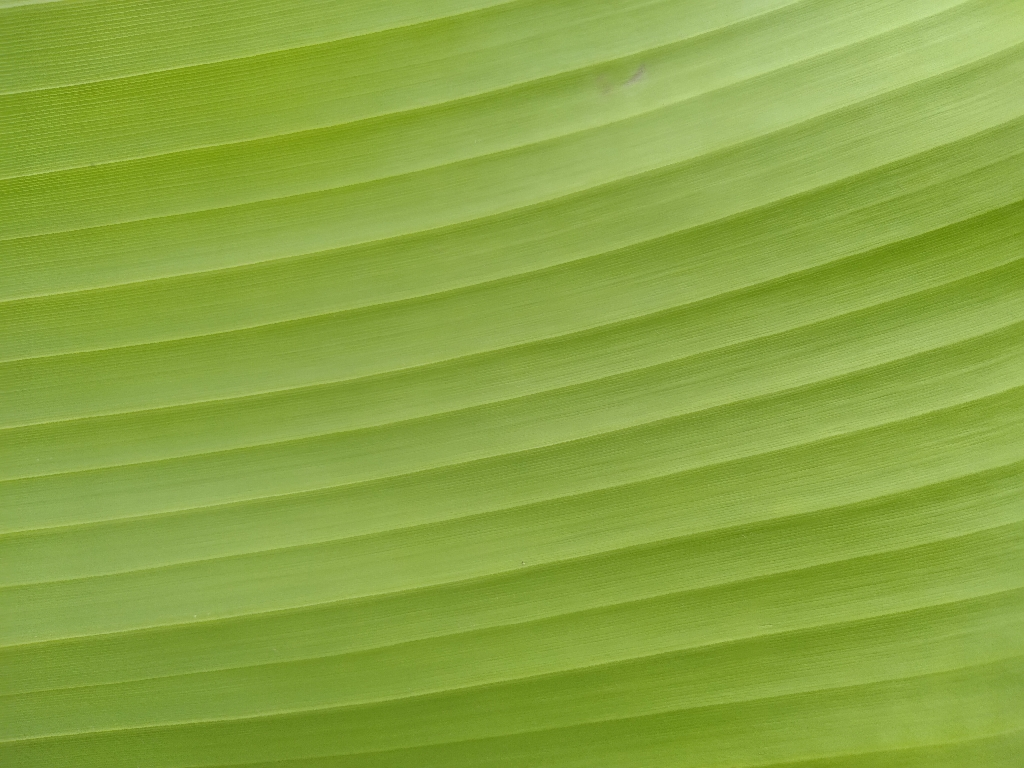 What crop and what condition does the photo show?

banana, healthy
